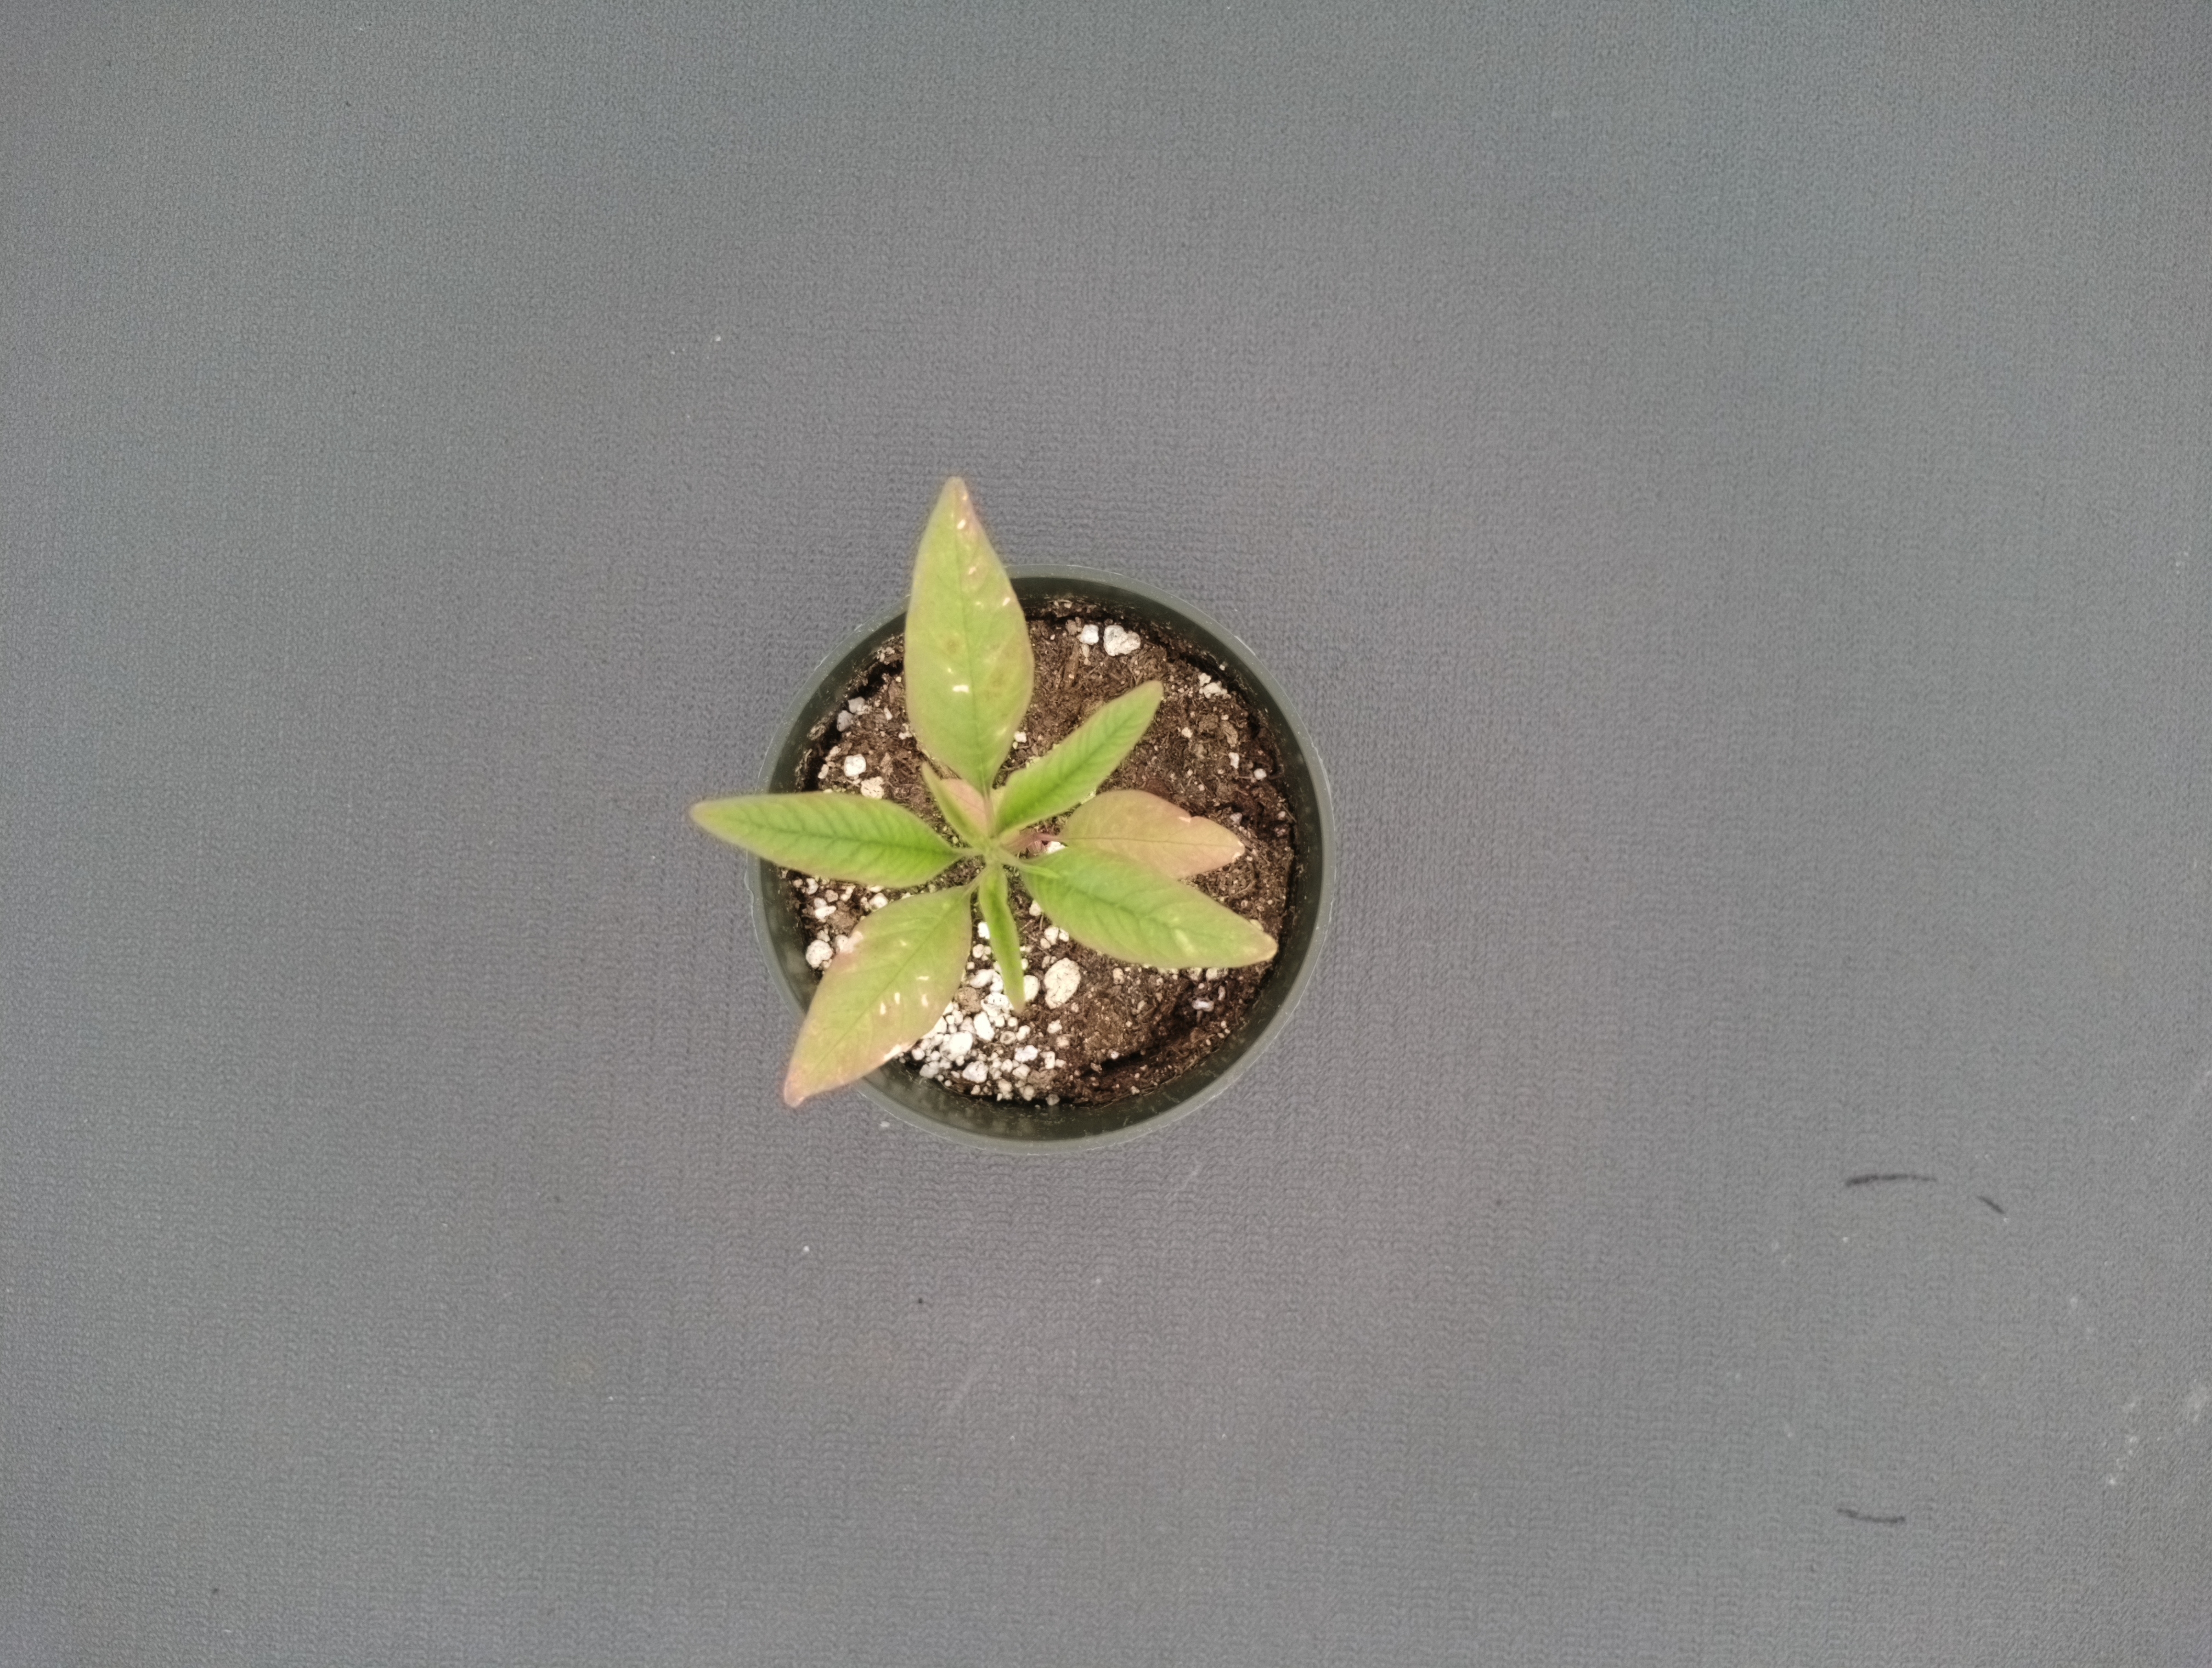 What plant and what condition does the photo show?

waterhemp, chlorosis only
